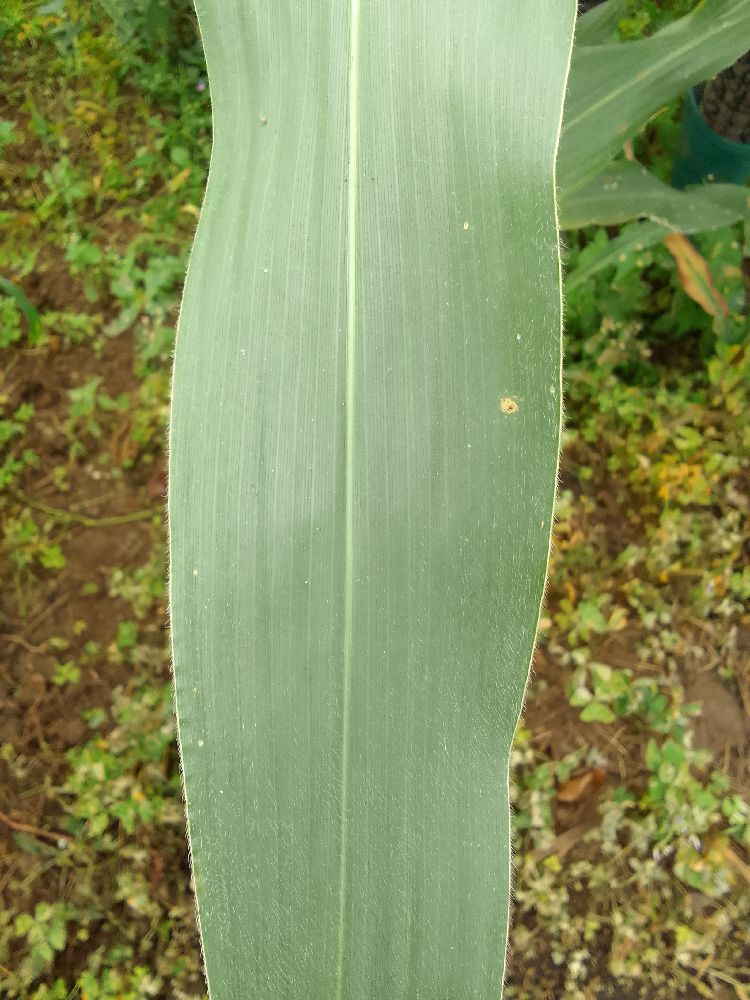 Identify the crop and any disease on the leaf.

maize, healthy
